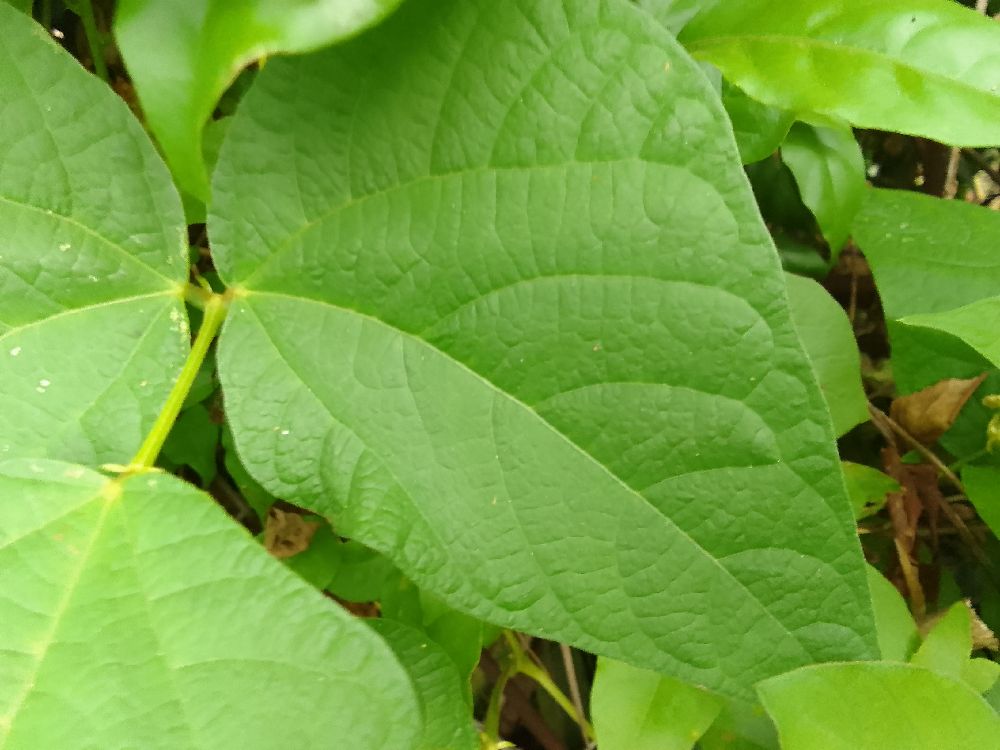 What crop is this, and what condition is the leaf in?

common bean, healthy
